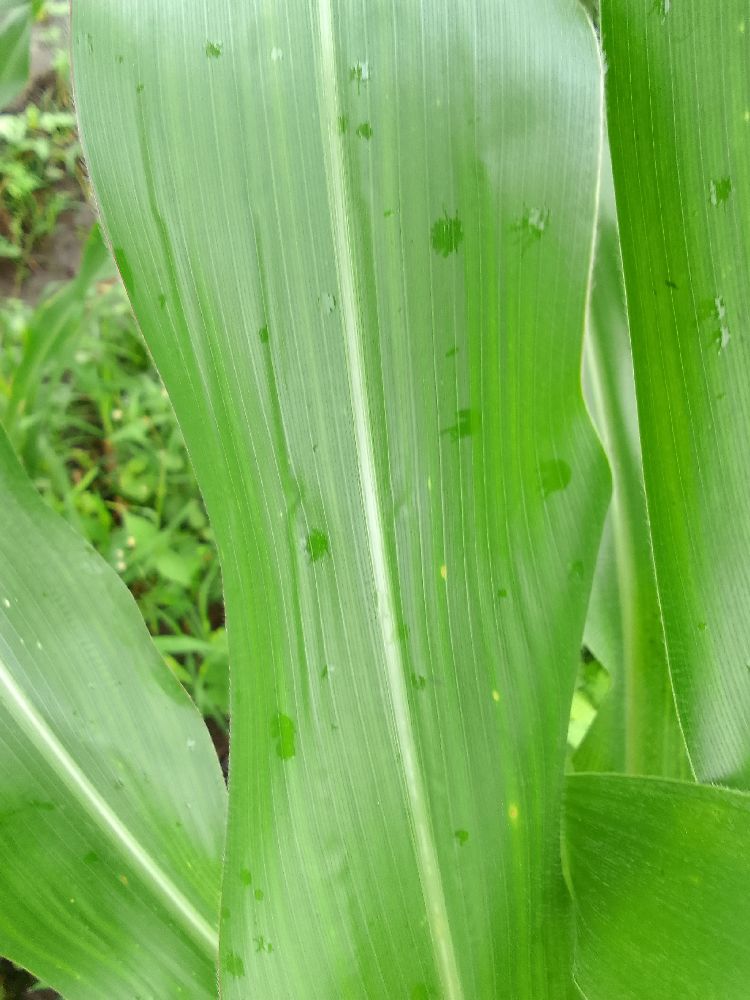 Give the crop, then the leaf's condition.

maize, healthy
